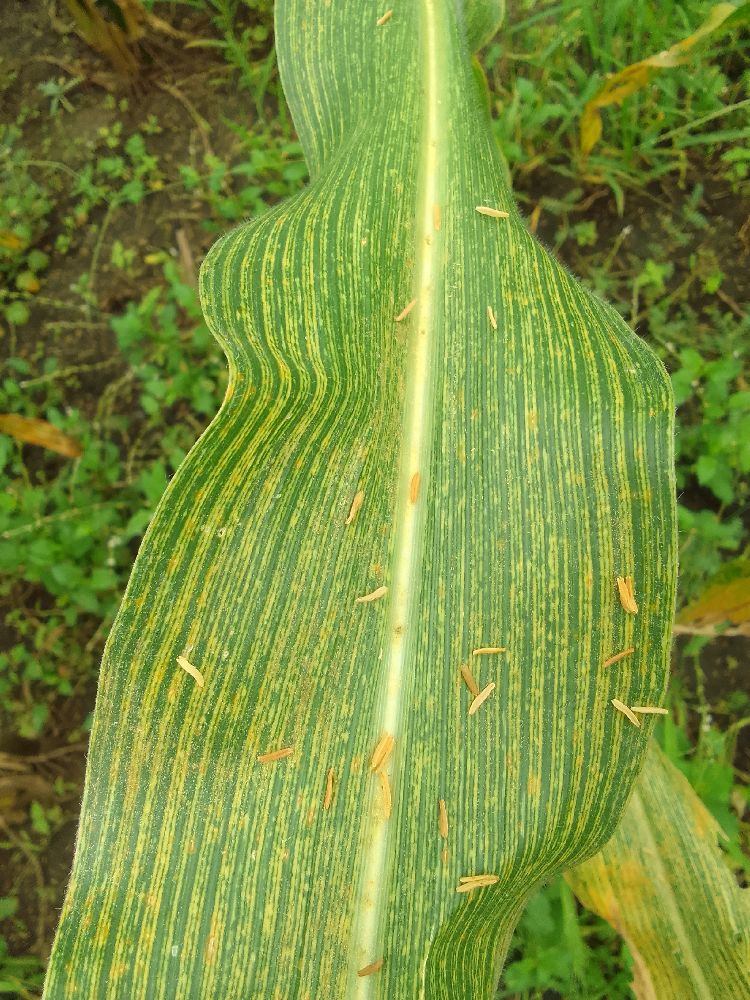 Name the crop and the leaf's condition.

maize, maize streak virus
